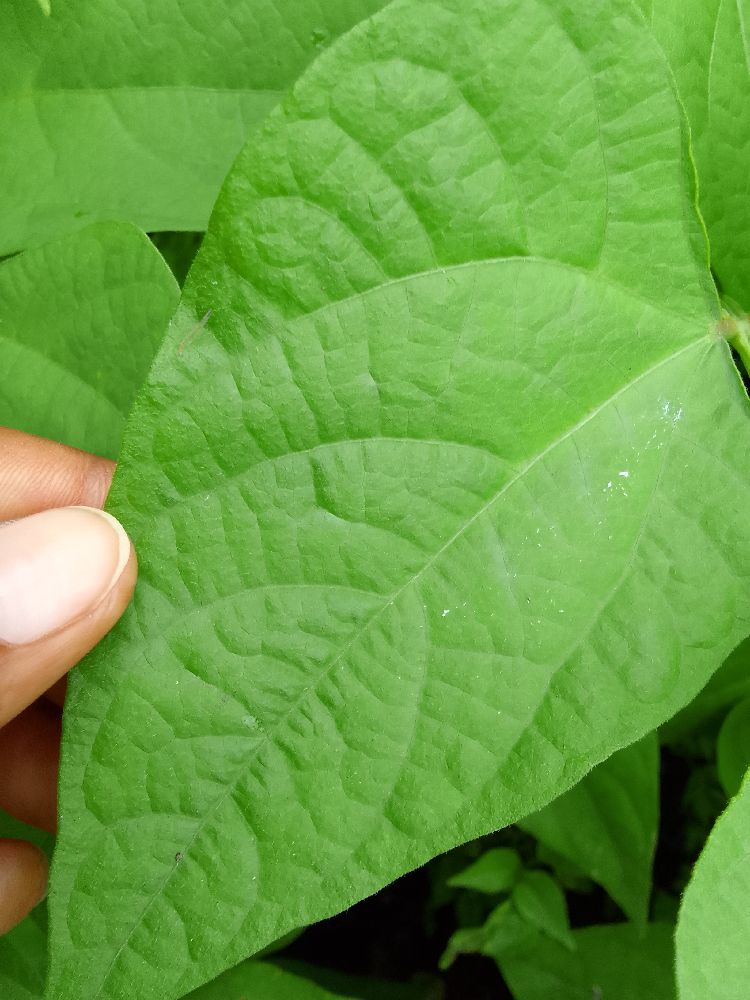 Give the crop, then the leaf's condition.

maize, healthy
